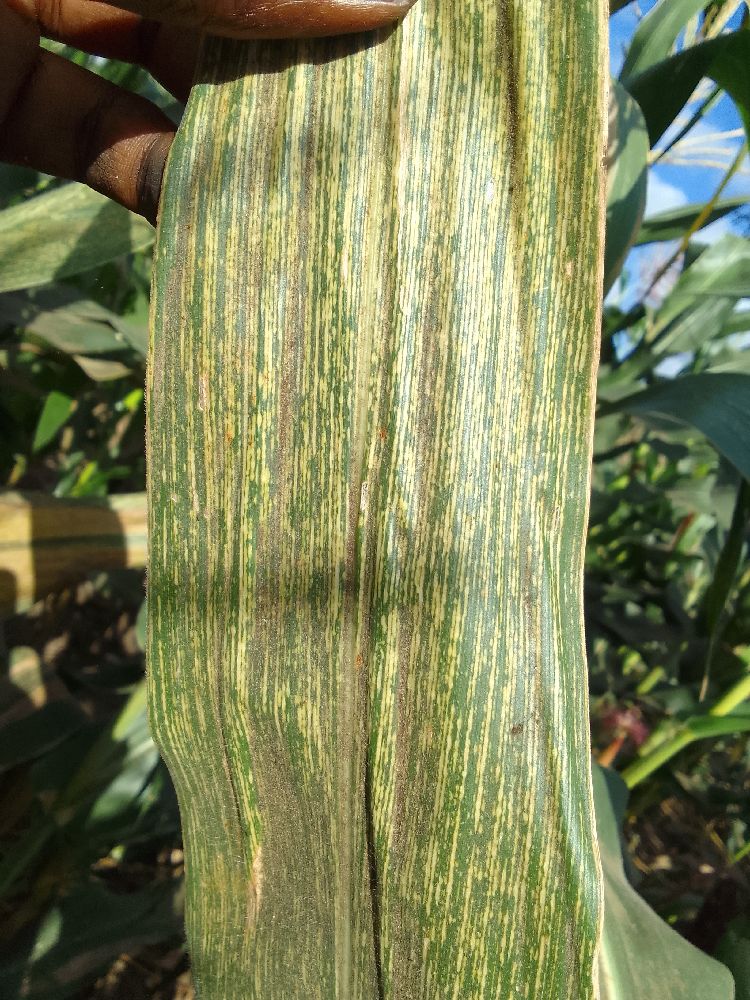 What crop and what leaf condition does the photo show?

maize, maize streak virus
